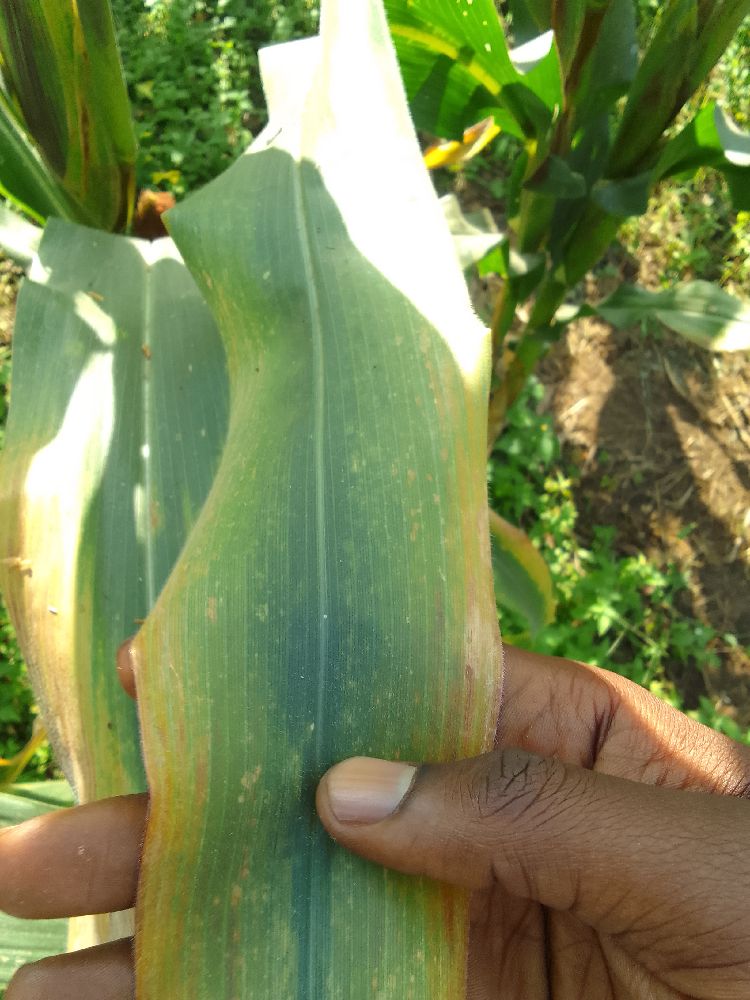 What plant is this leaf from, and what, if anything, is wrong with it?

maize, maize lethal necrosis
